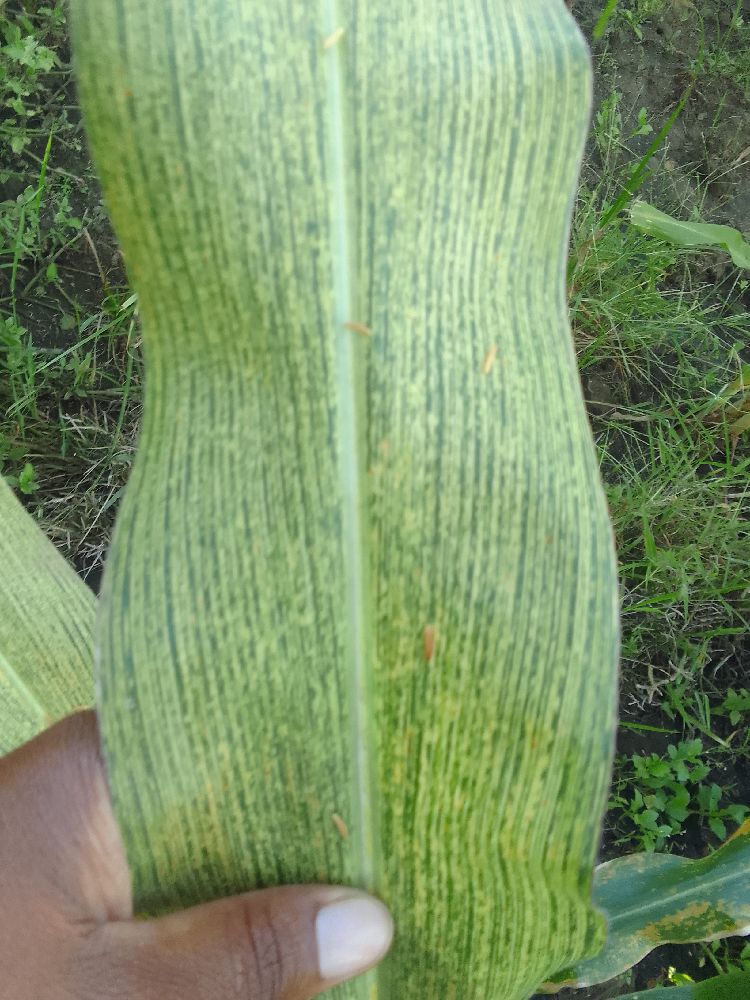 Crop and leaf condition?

maize, maize streak virus
